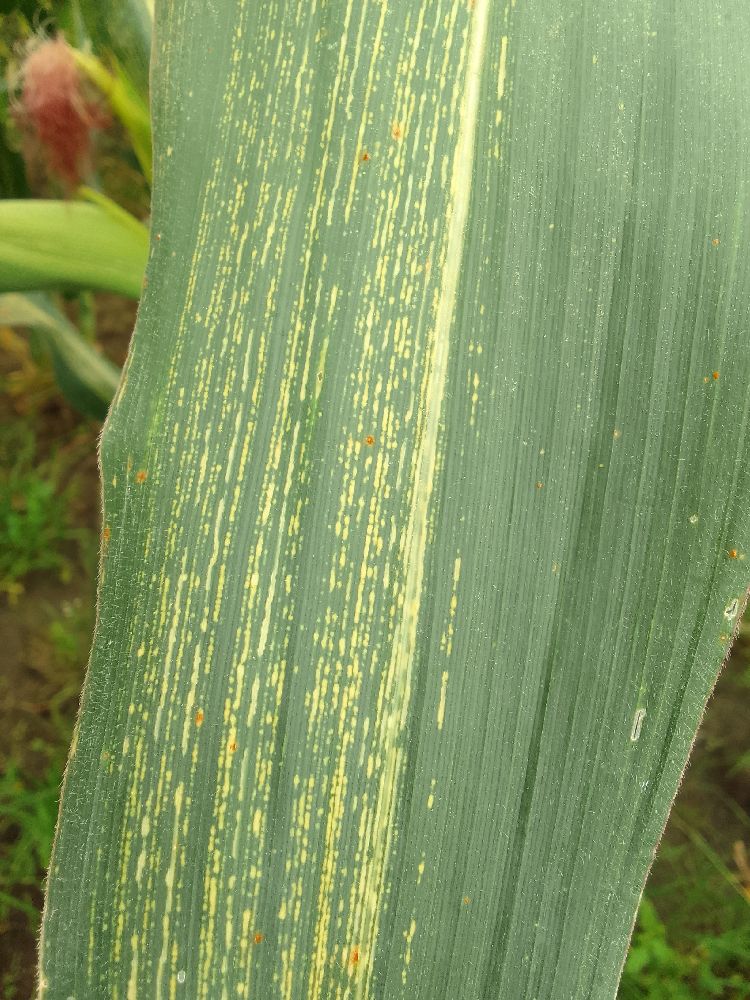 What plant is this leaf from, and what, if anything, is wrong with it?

maize, maize streak virus
